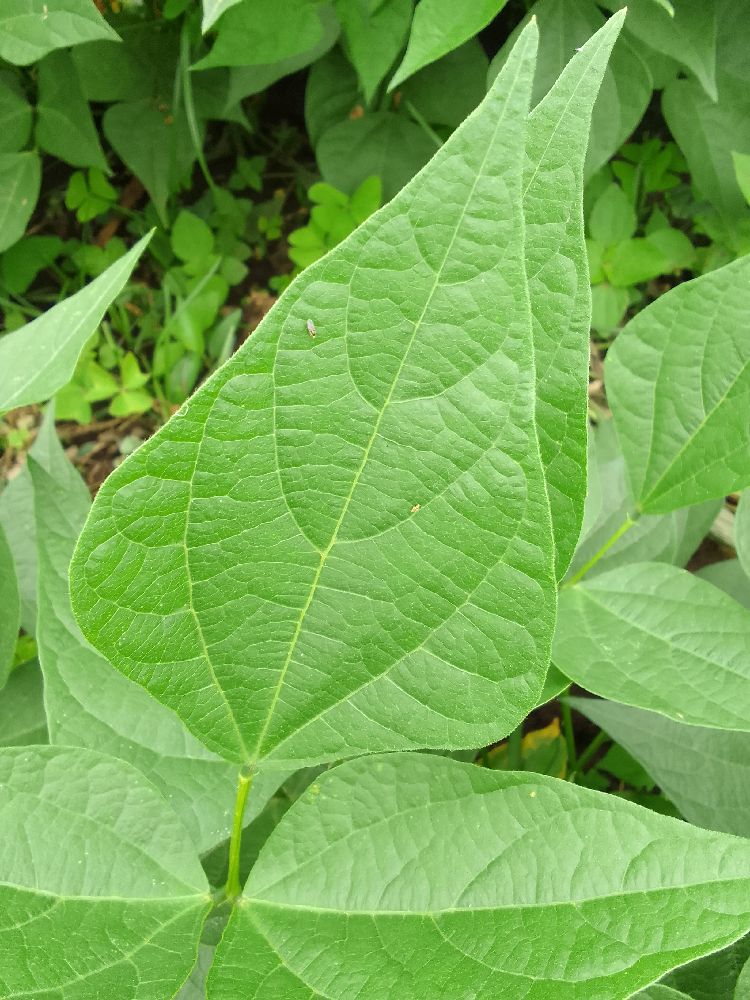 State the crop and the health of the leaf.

common bean, healthy
